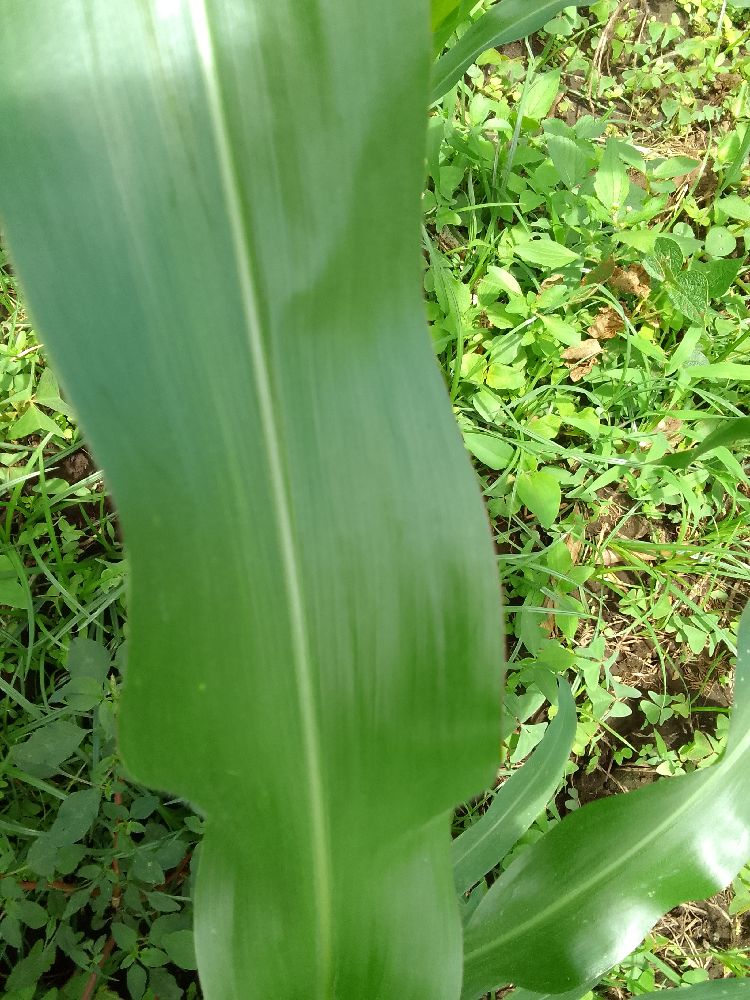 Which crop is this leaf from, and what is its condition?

maize, healthy
